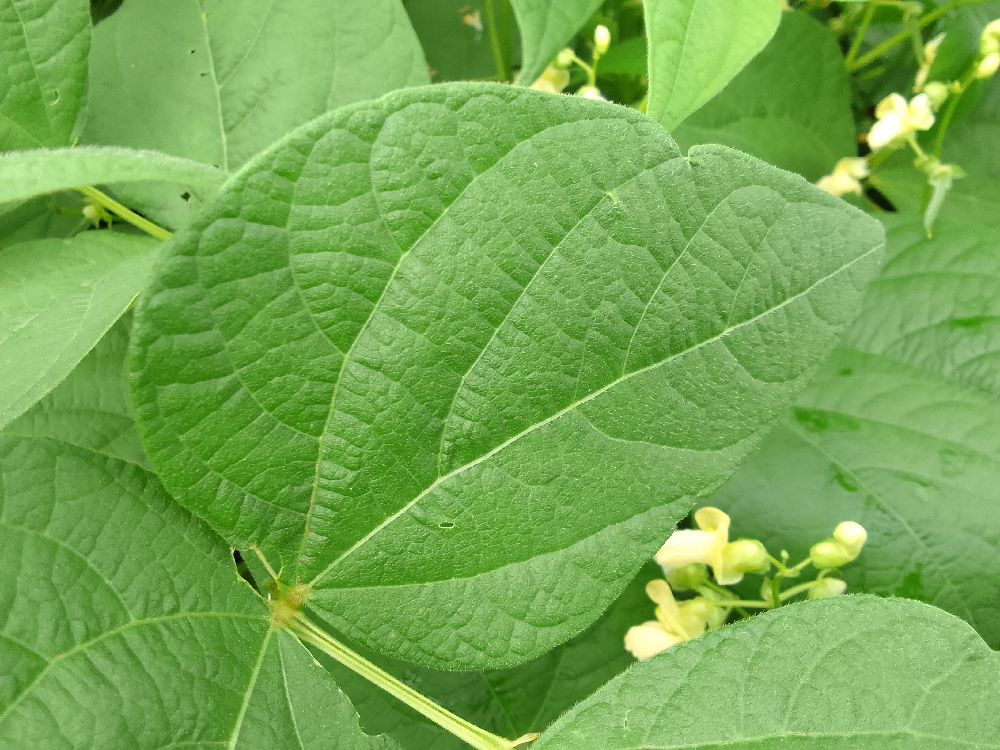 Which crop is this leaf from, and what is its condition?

common bean, healthy
